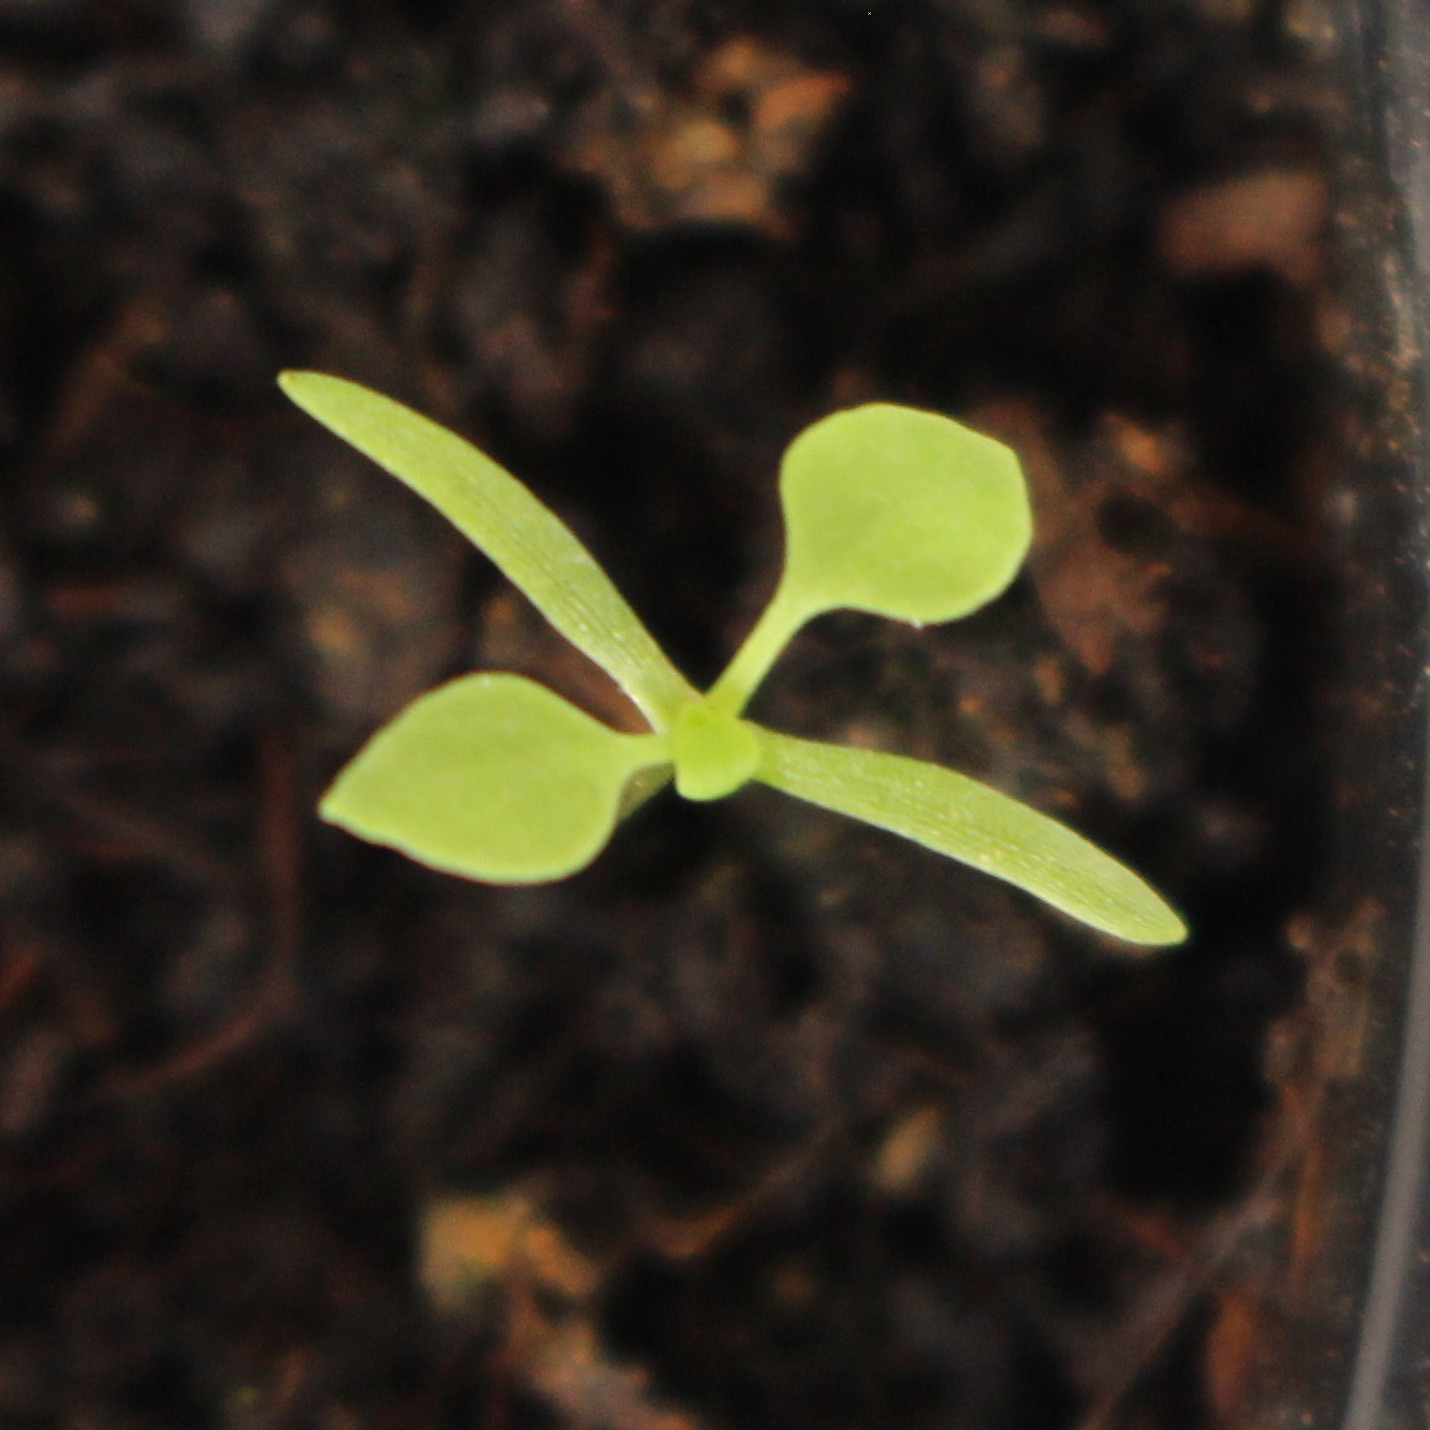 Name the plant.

Papaver rhoeas
